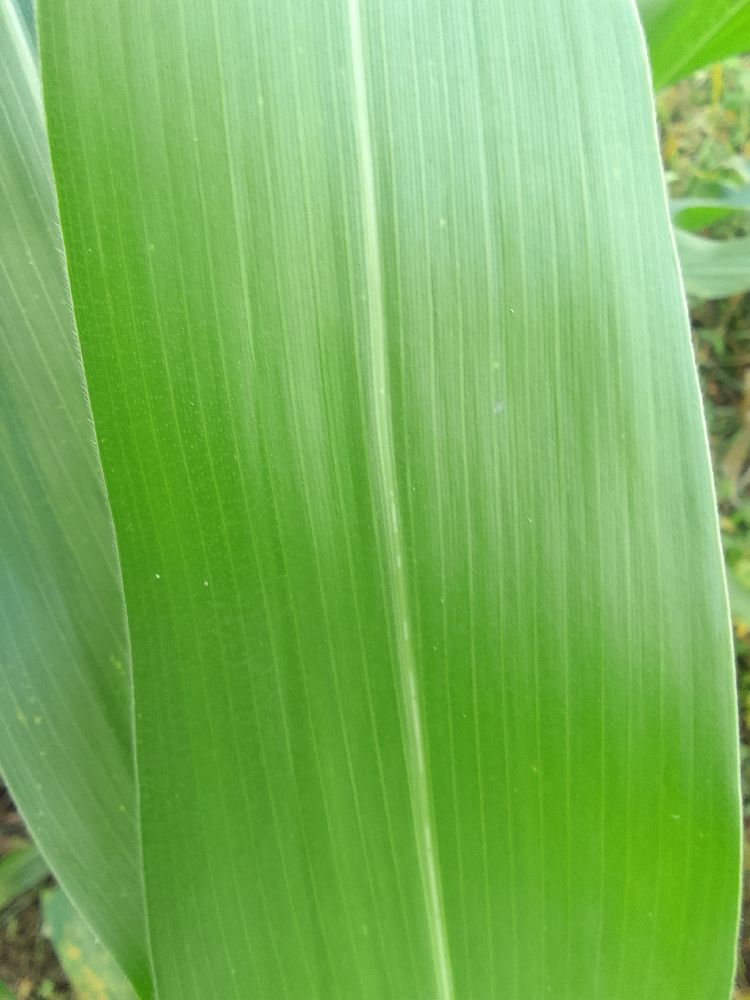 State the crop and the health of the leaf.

maize, healthy
